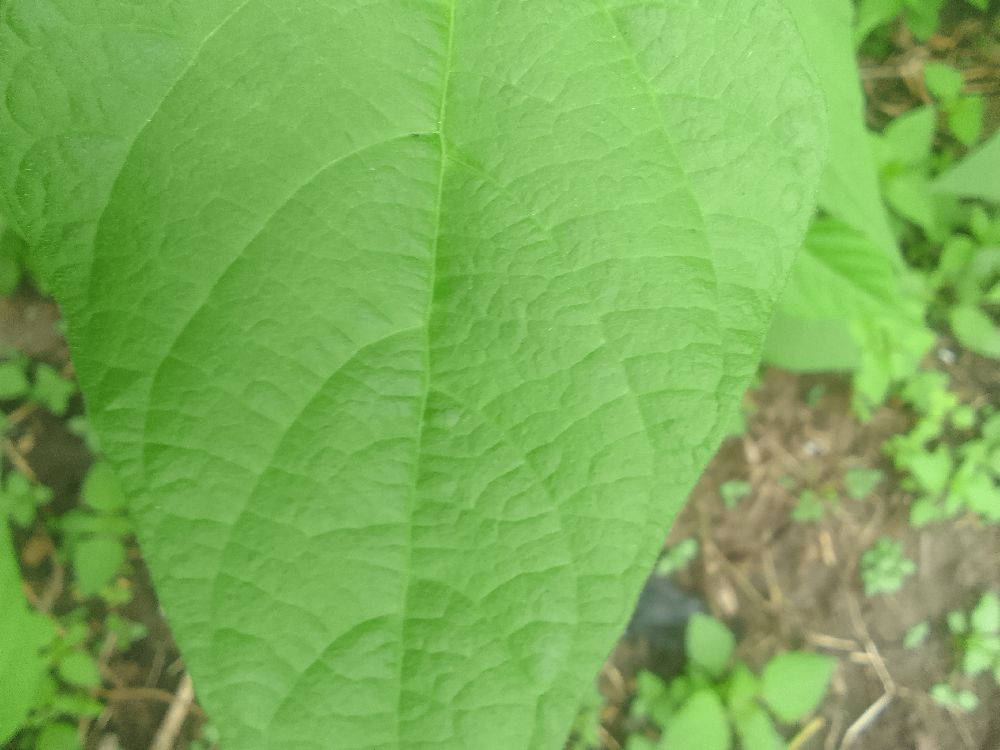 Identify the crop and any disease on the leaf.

common bean, healthy
